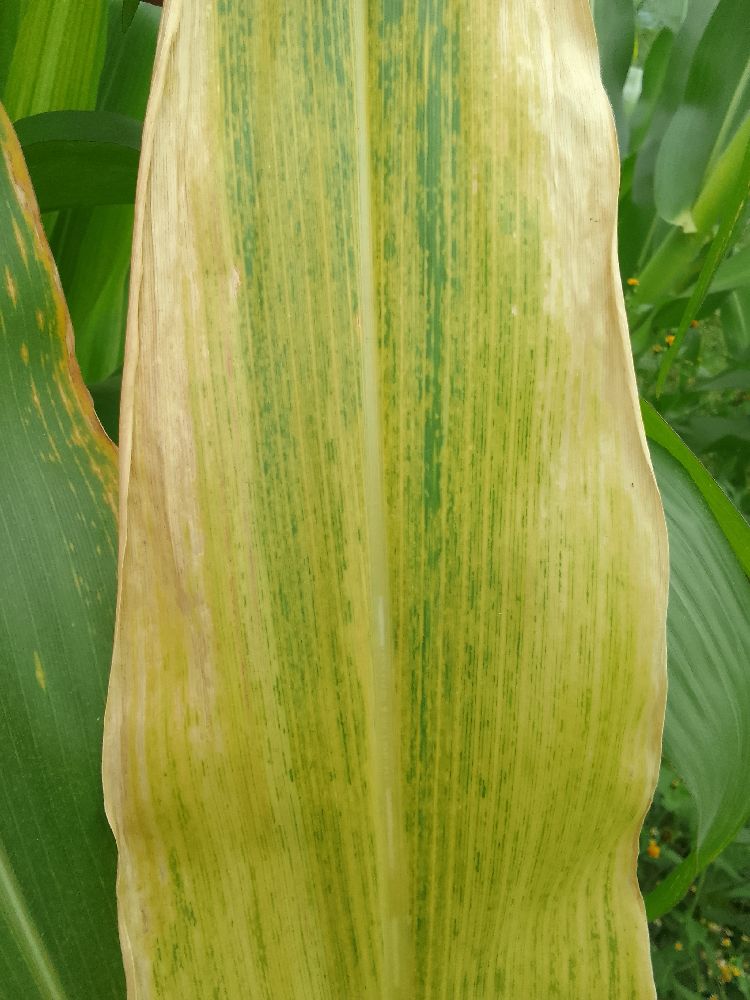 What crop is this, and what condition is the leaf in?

maize, maize lethal necrosis
